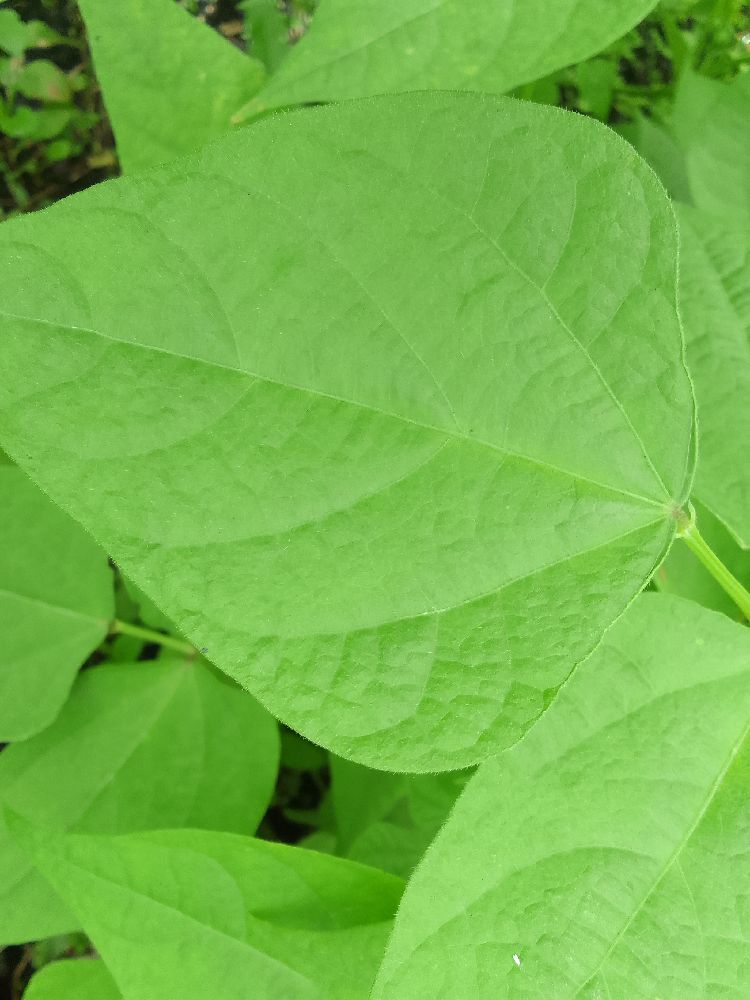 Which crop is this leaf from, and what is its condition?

common bean, healthy
